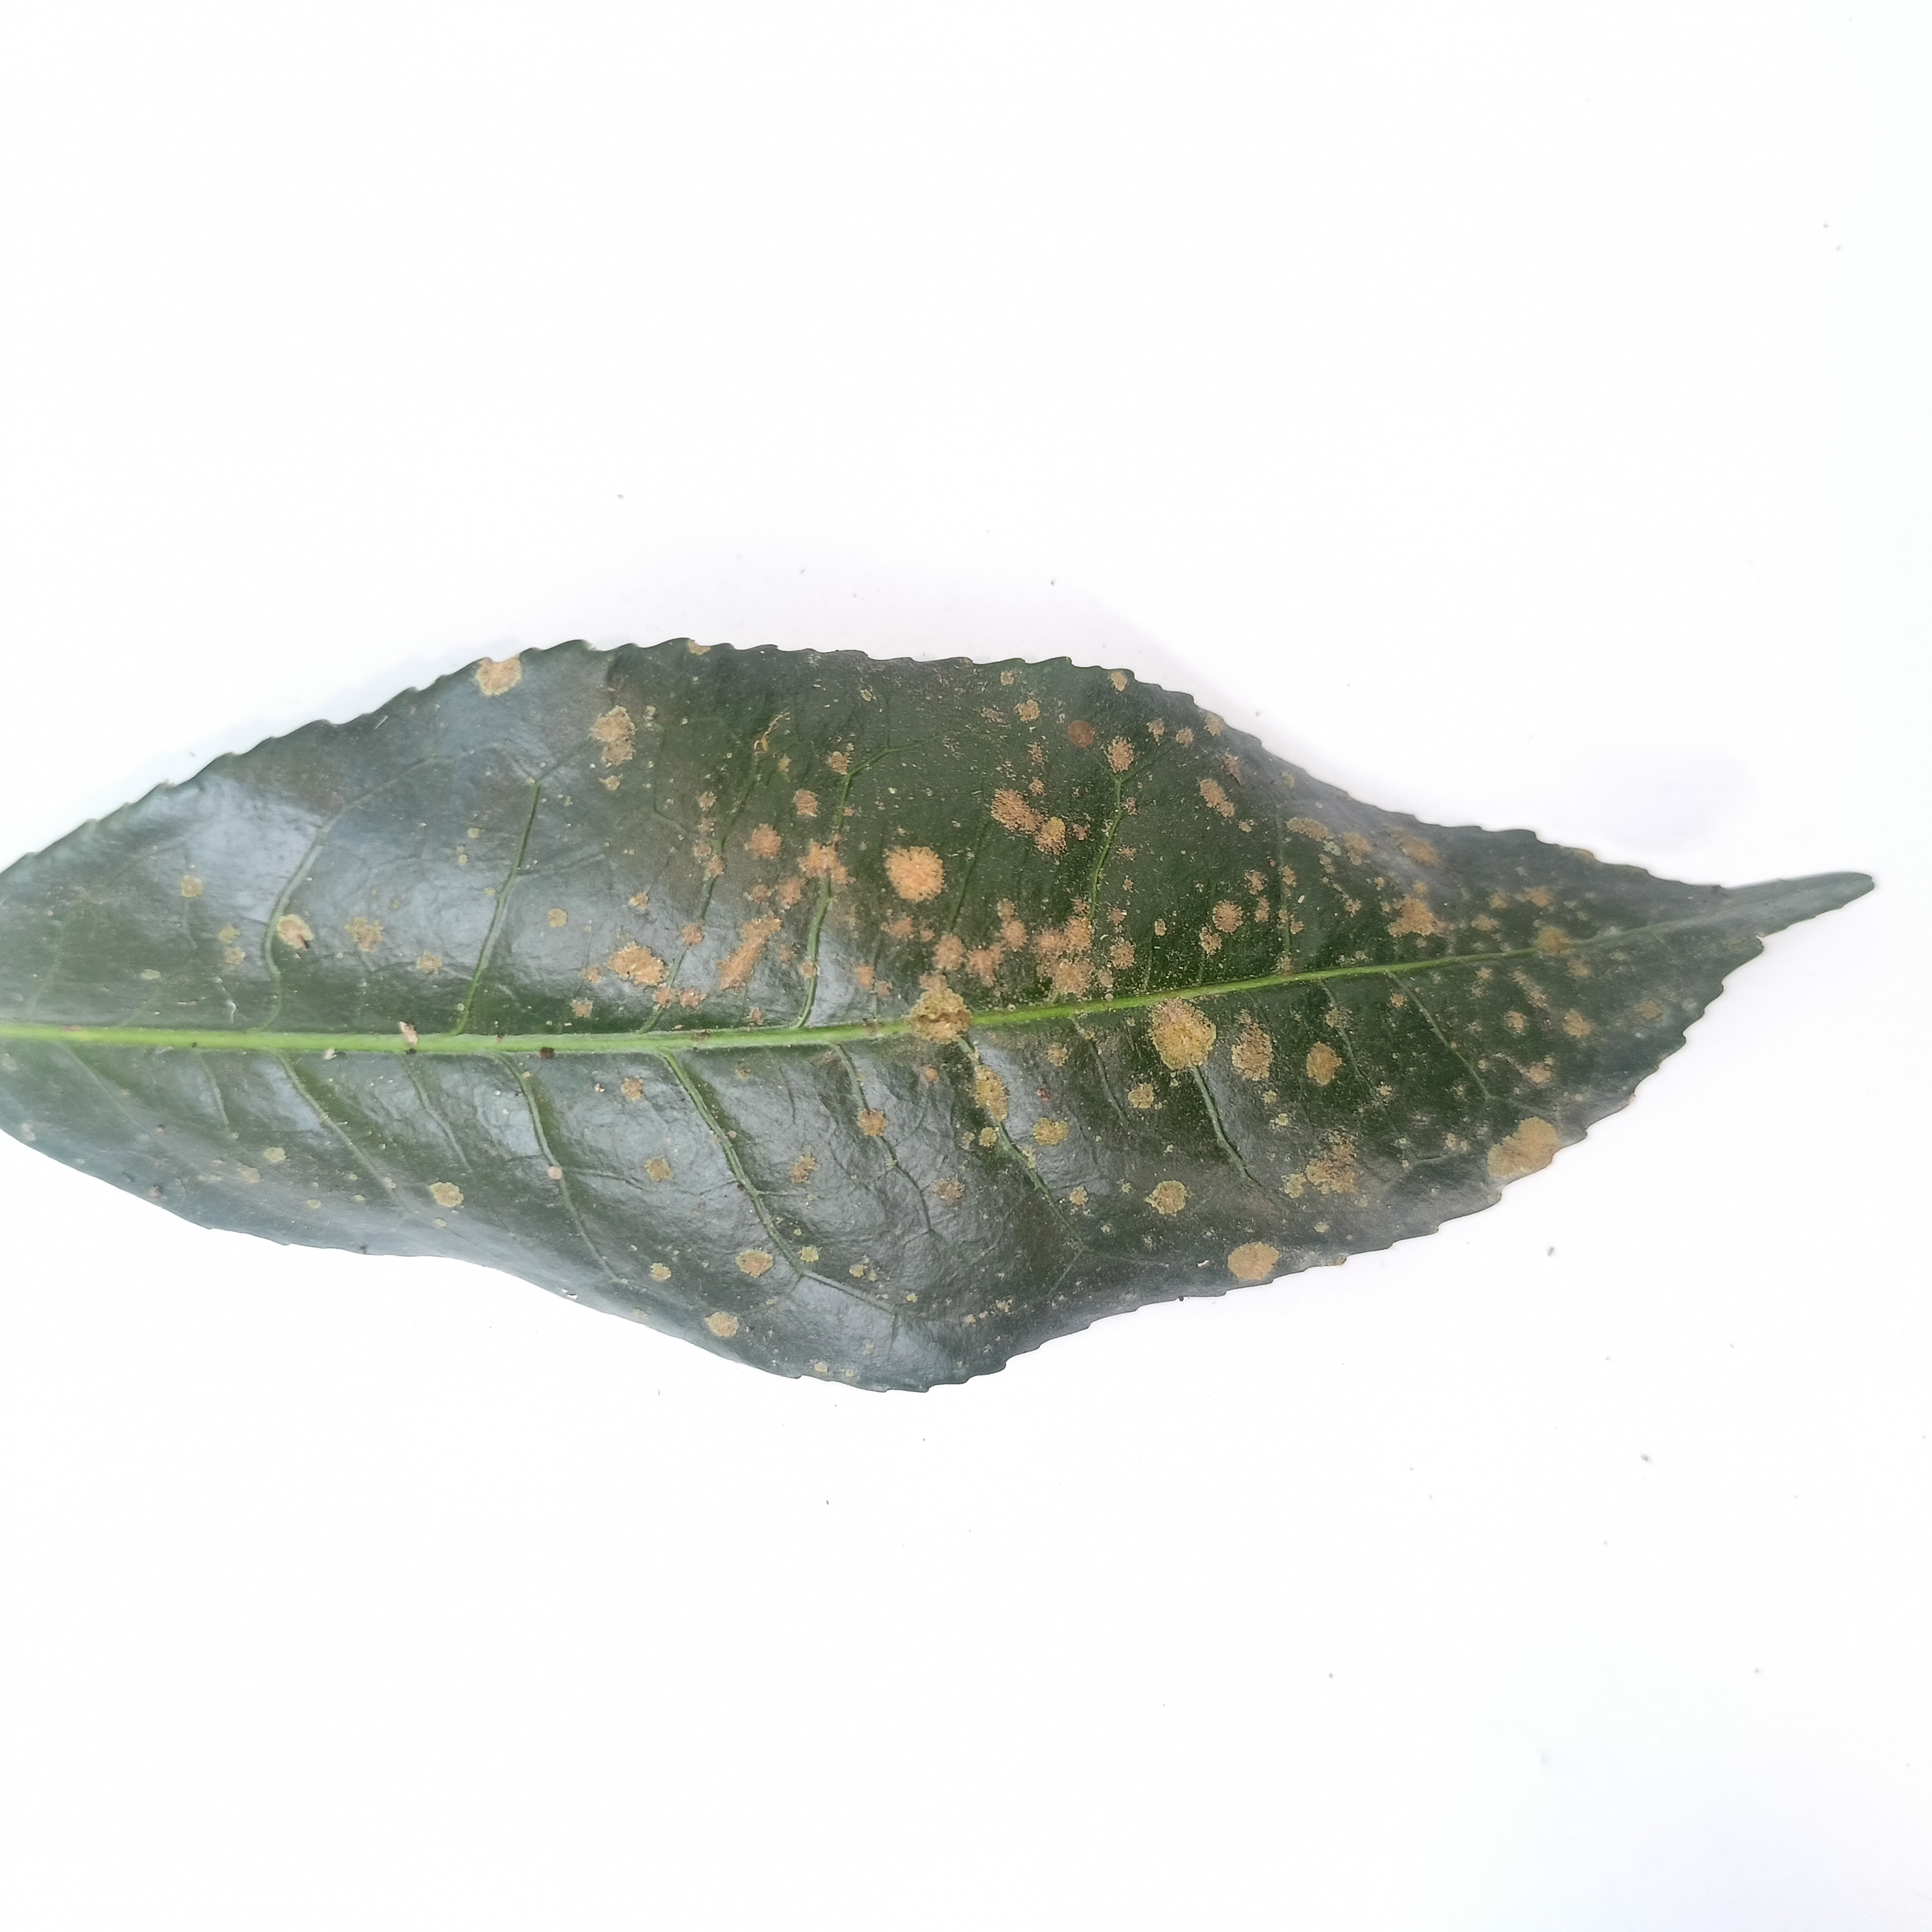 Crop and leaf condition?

tea, algal leaf
